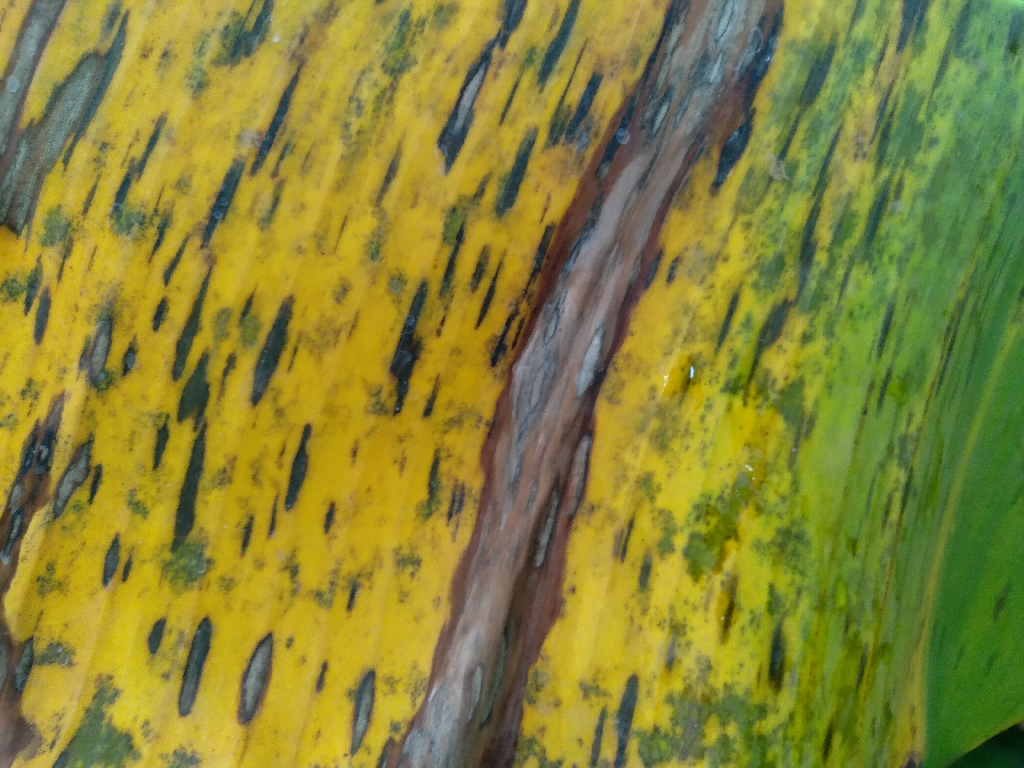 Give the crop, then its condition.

banana, black sigatoka
